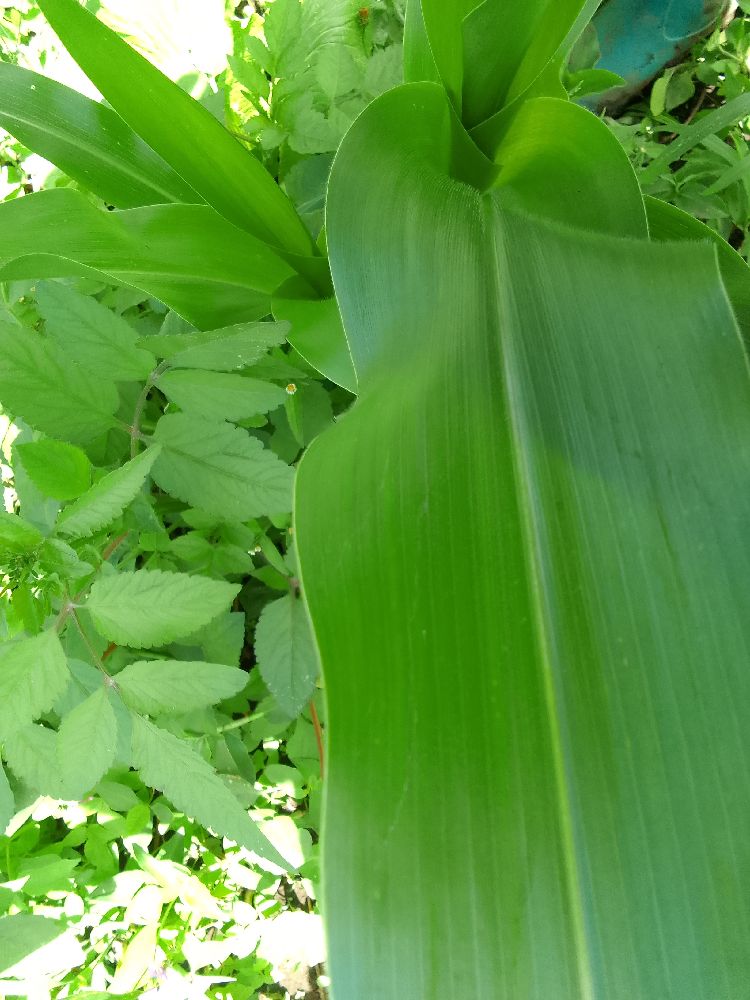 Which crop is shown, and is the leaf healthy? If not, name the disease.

maize, healthy
